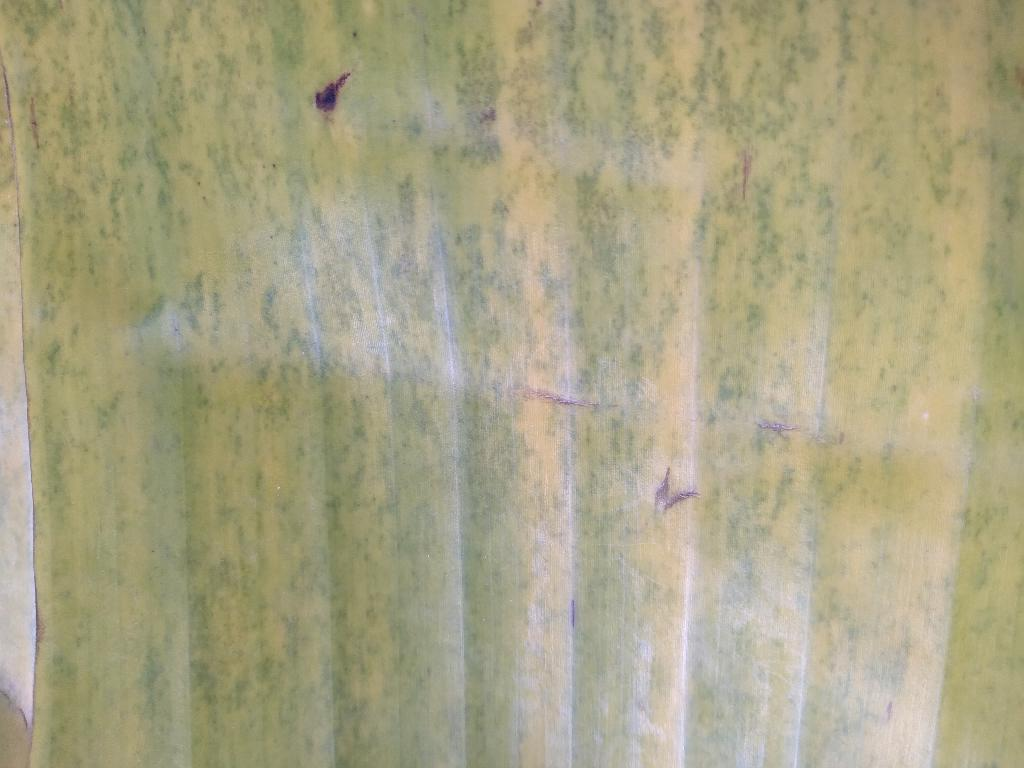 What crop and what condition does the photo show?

banana, fusarium wilt race 1
